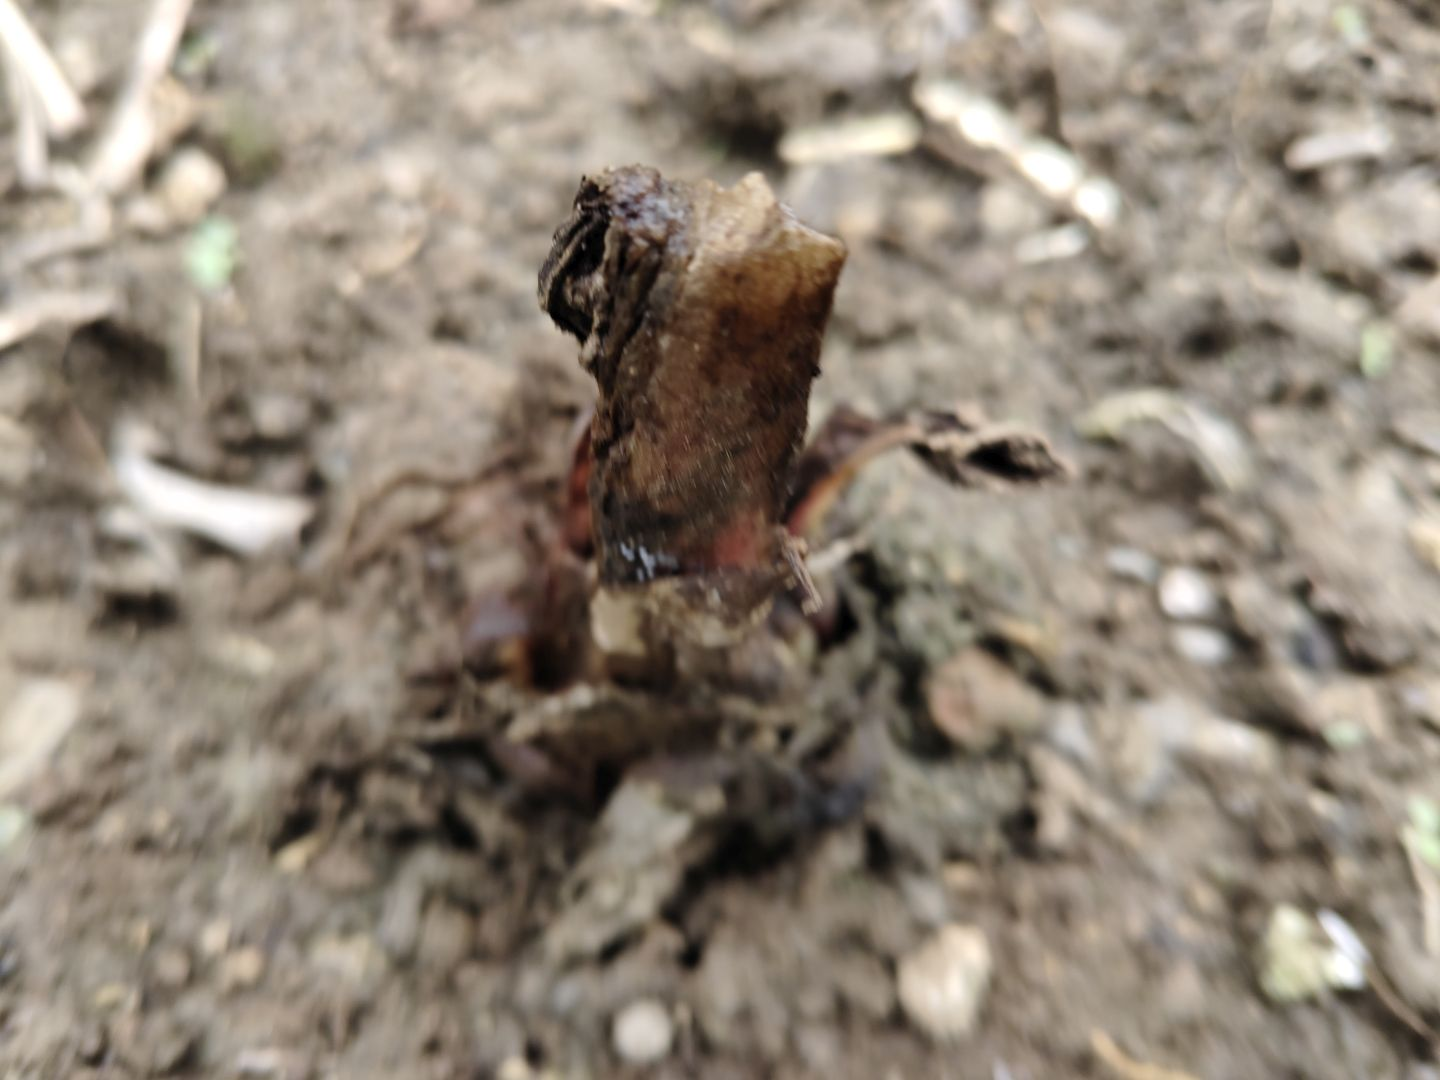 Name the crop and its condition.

taro, root rot
